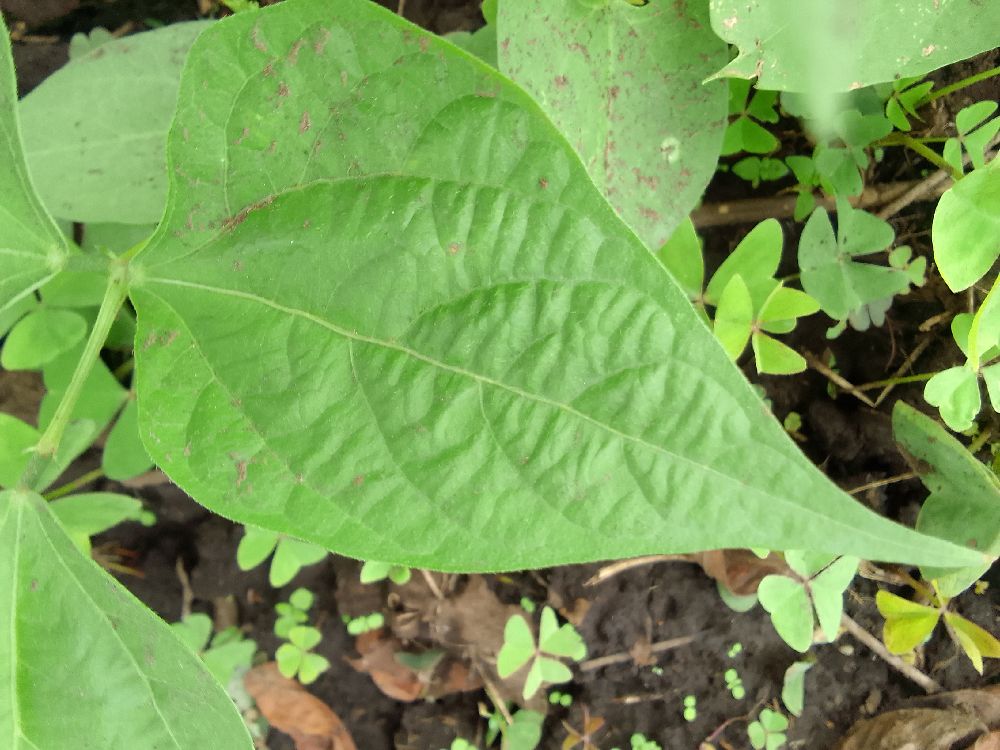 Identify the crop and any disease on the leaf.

common bean, healthy
